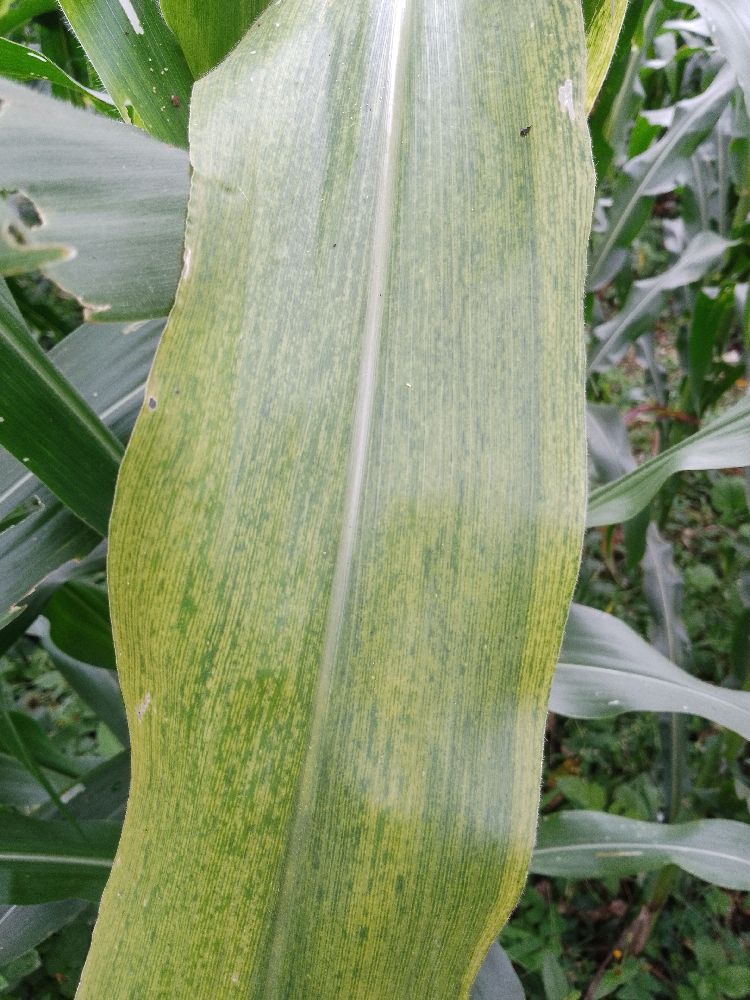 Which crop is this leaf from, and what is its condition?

maize, maize lethal necrosis
